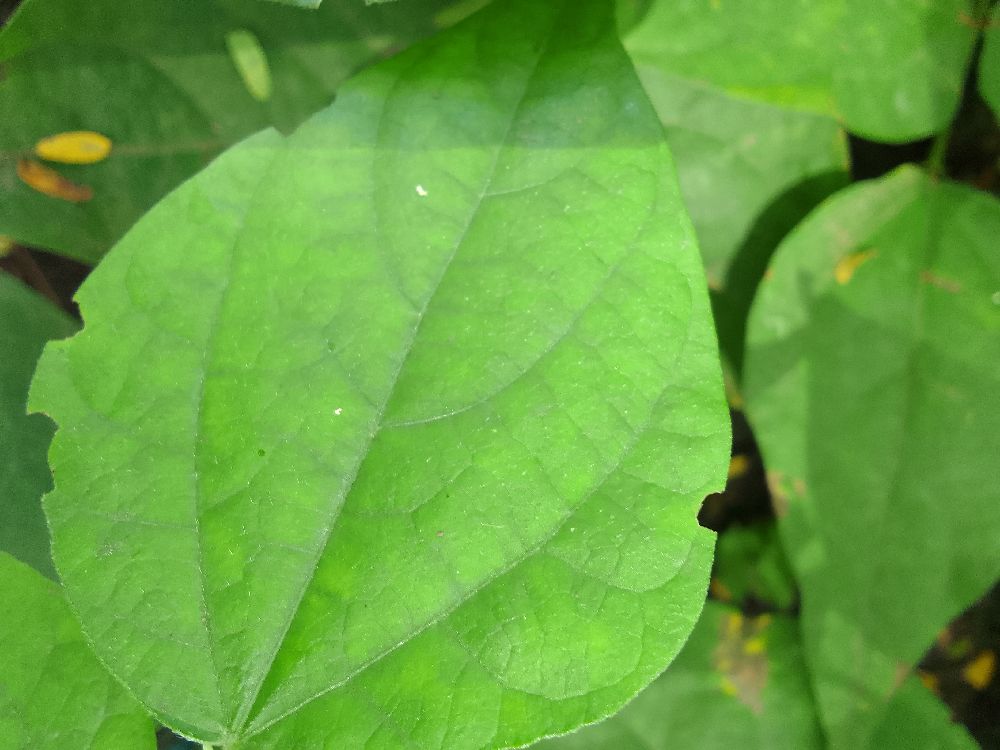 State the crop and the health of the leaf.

common bean, healthy
